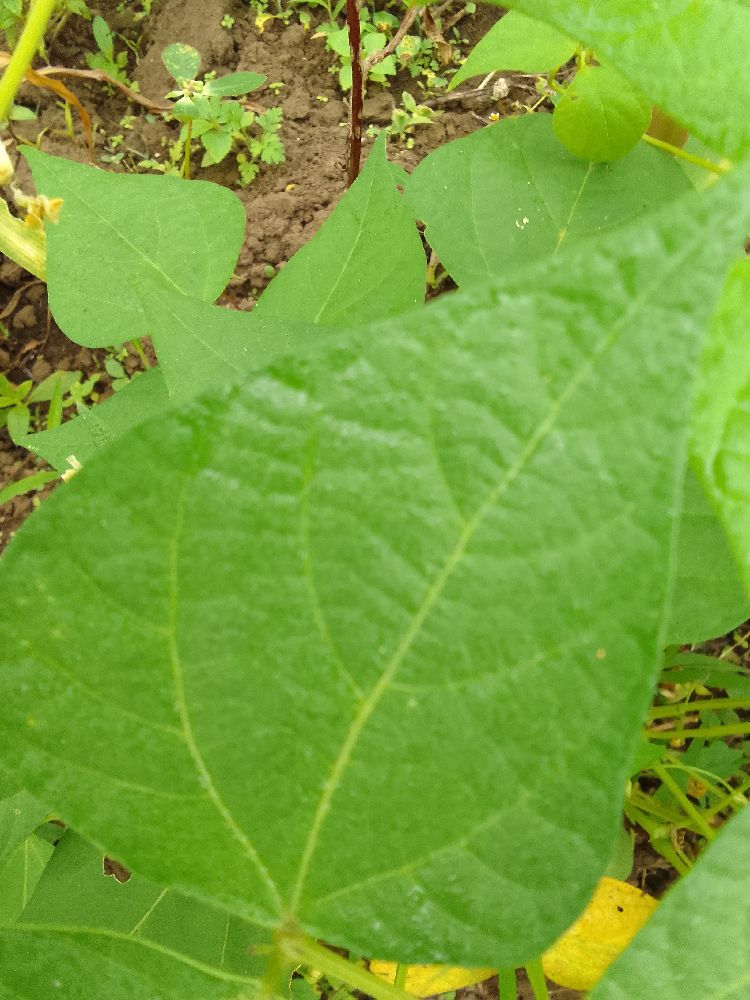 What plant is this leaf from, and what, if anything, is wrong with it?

common bean, healthy
